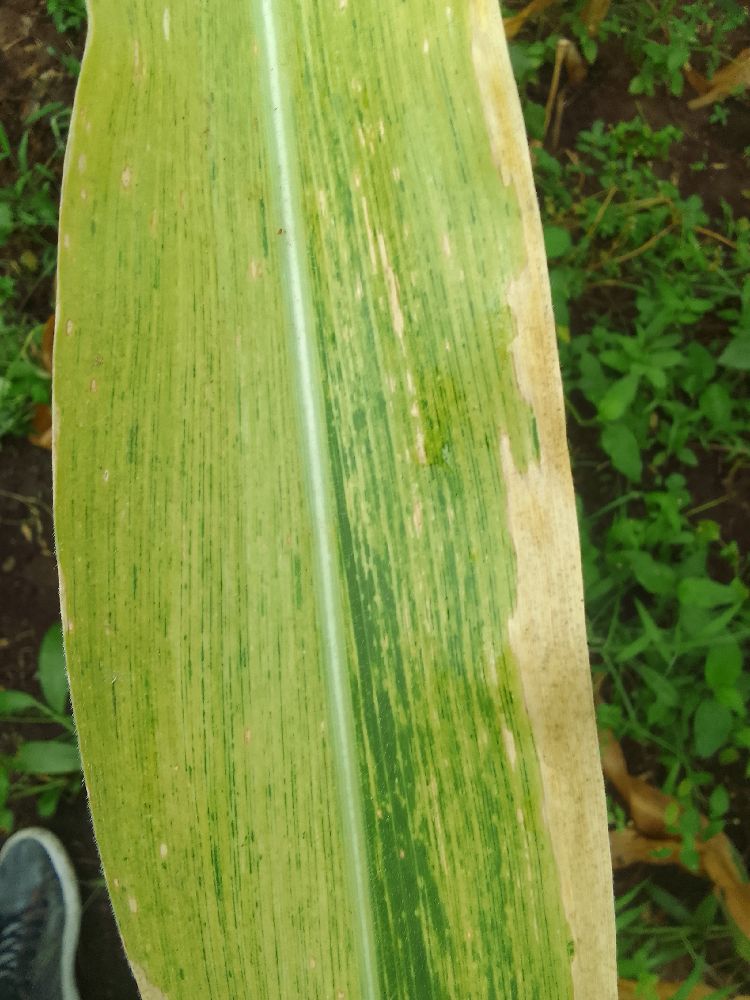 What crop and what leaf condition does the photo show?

maize, maize lethal necrosis
